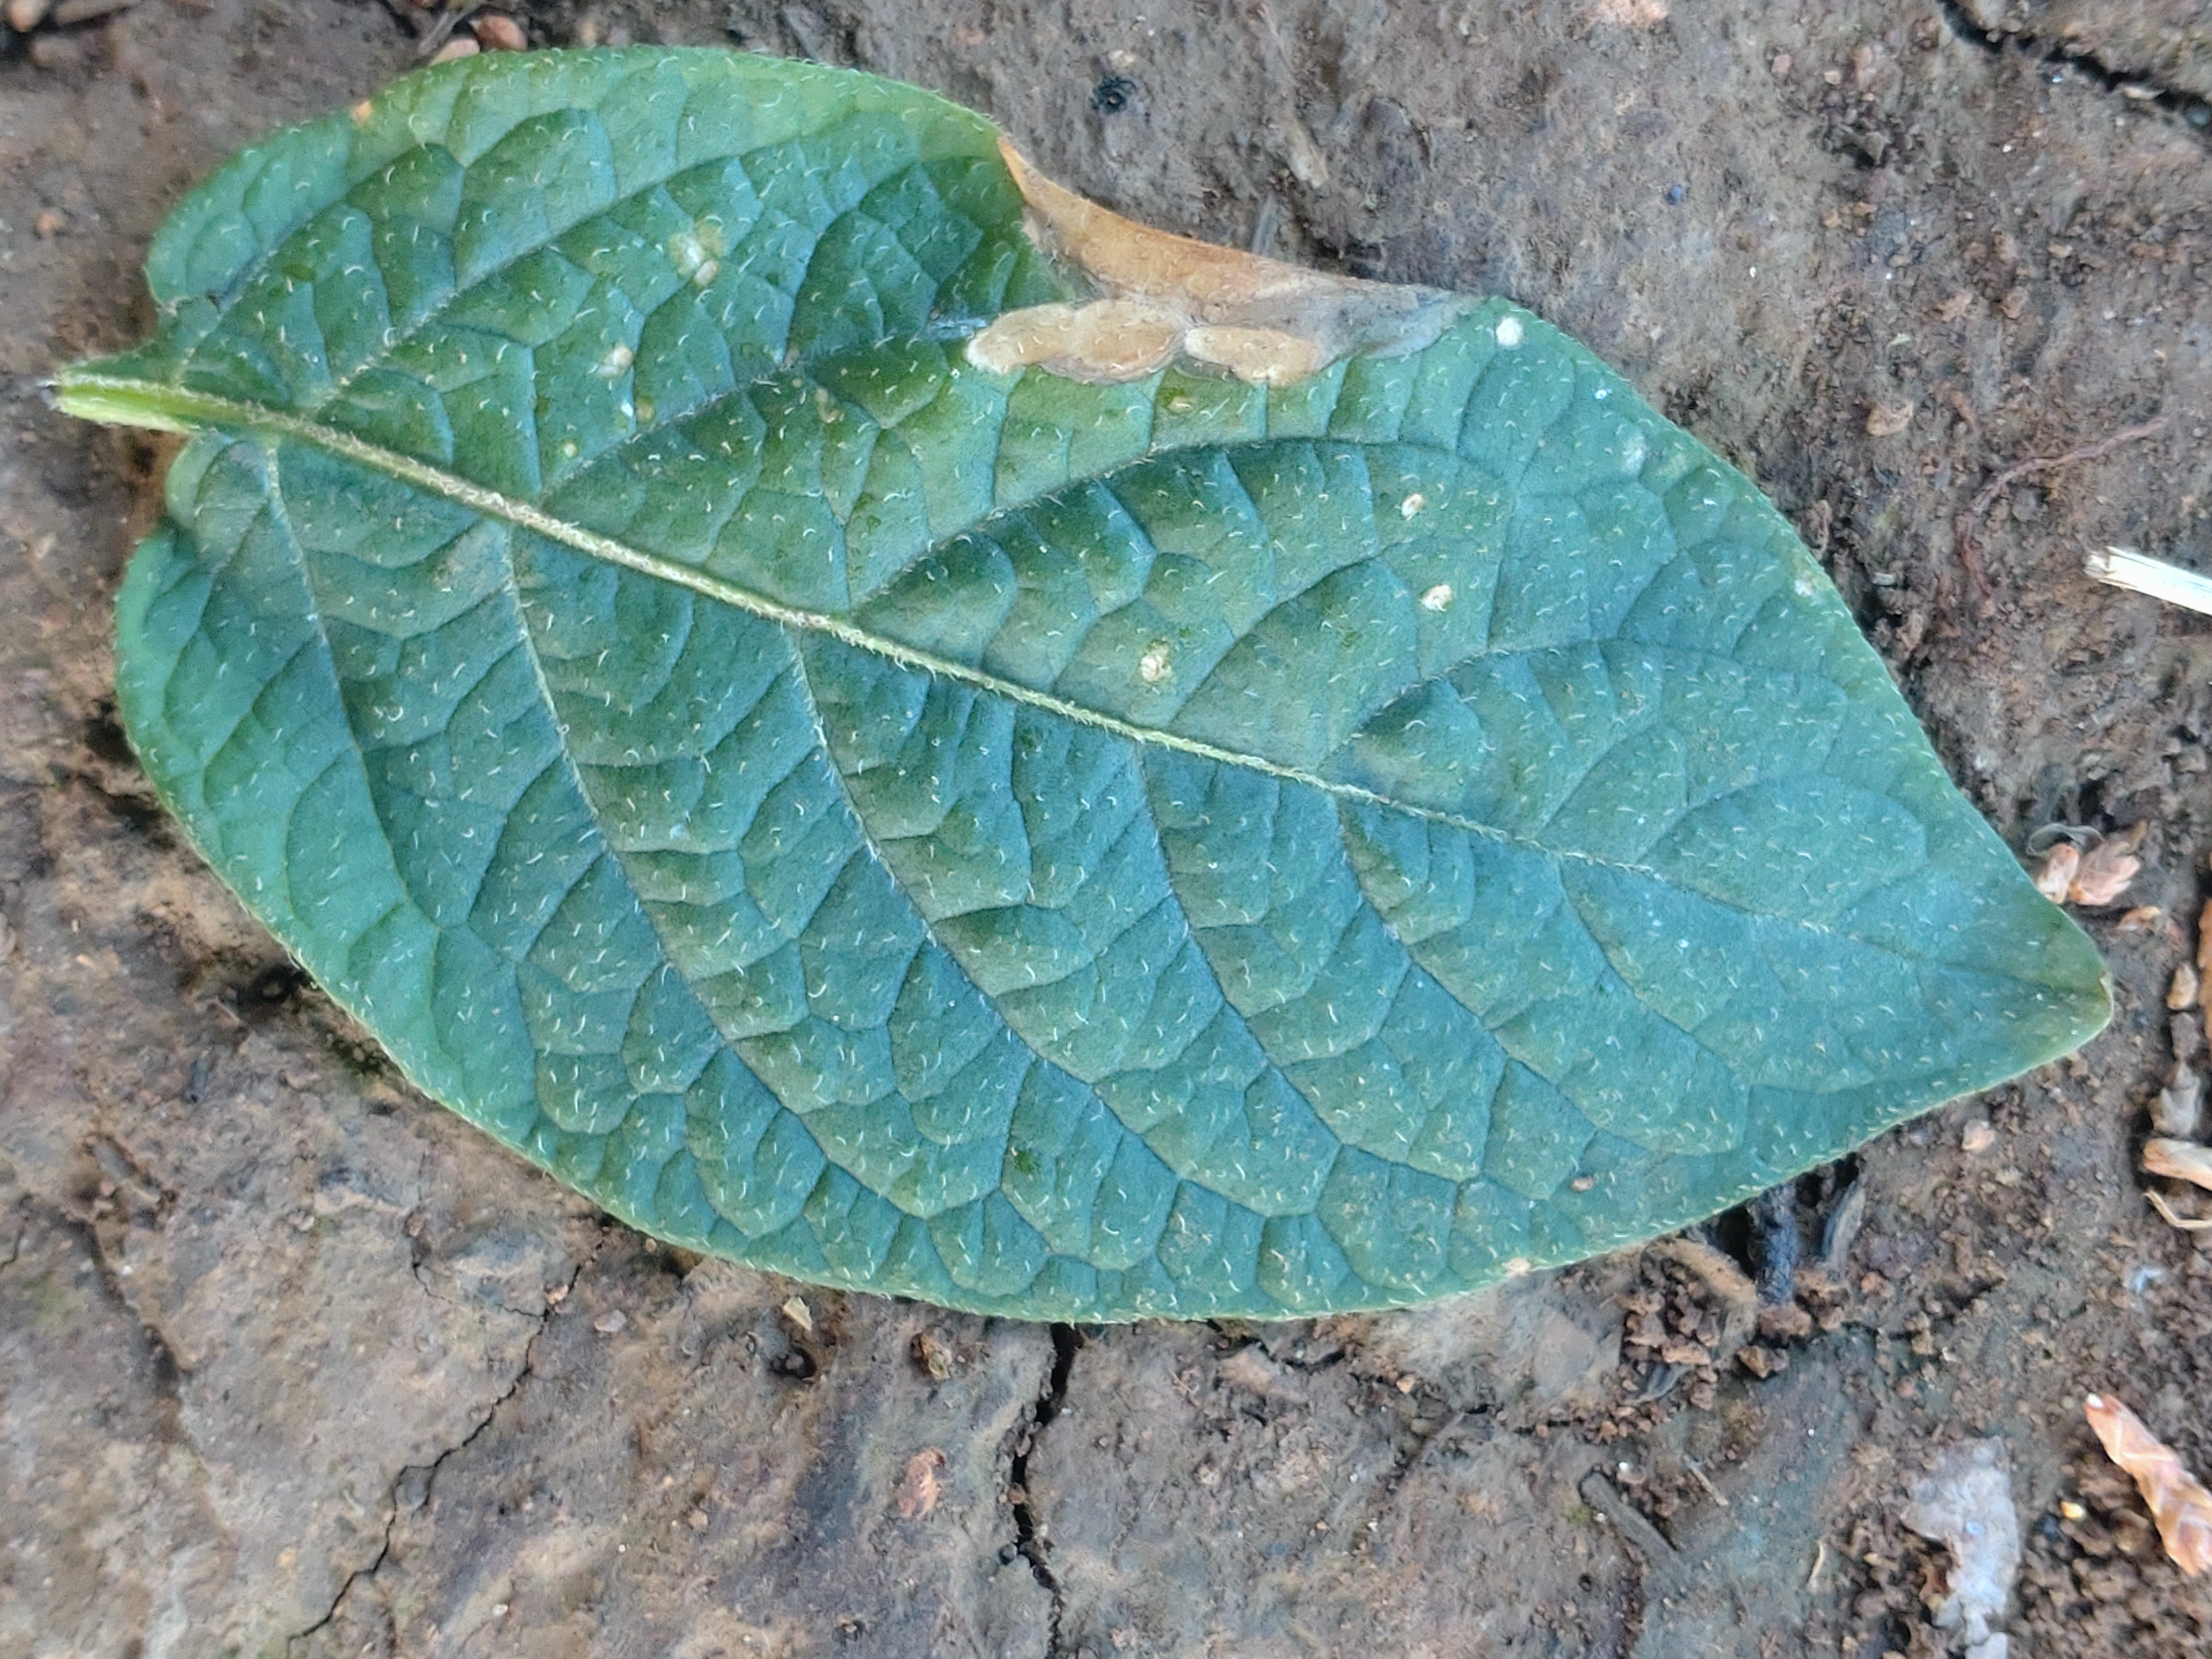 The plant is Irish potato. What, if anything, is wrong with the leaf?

early blight
